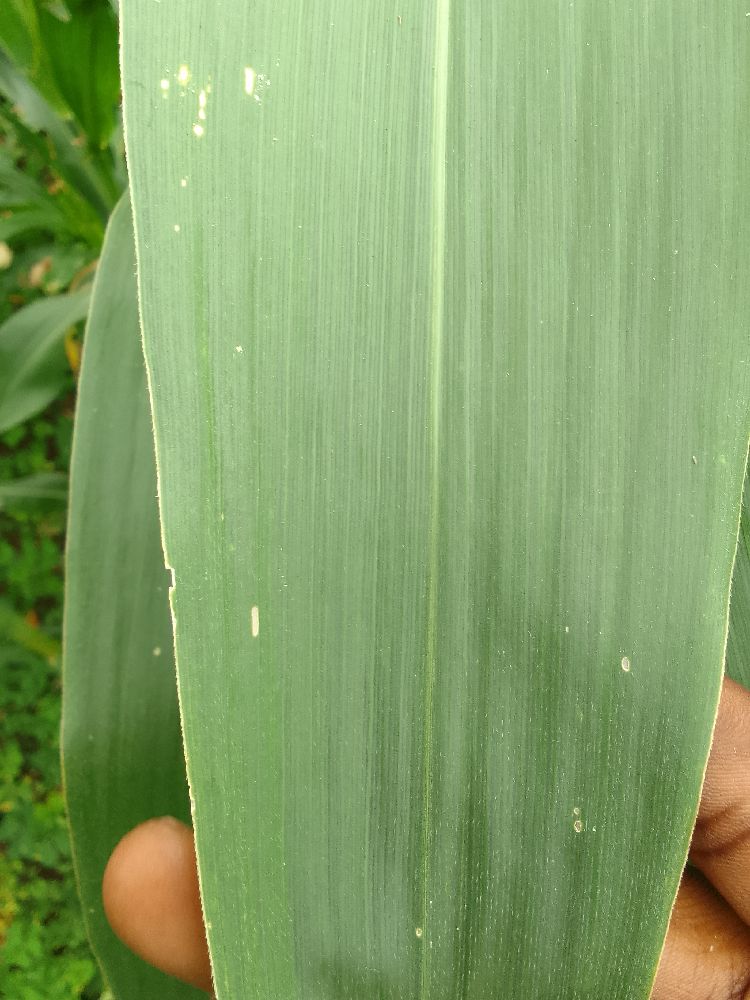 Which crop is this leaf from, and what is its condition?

maize, healthy
